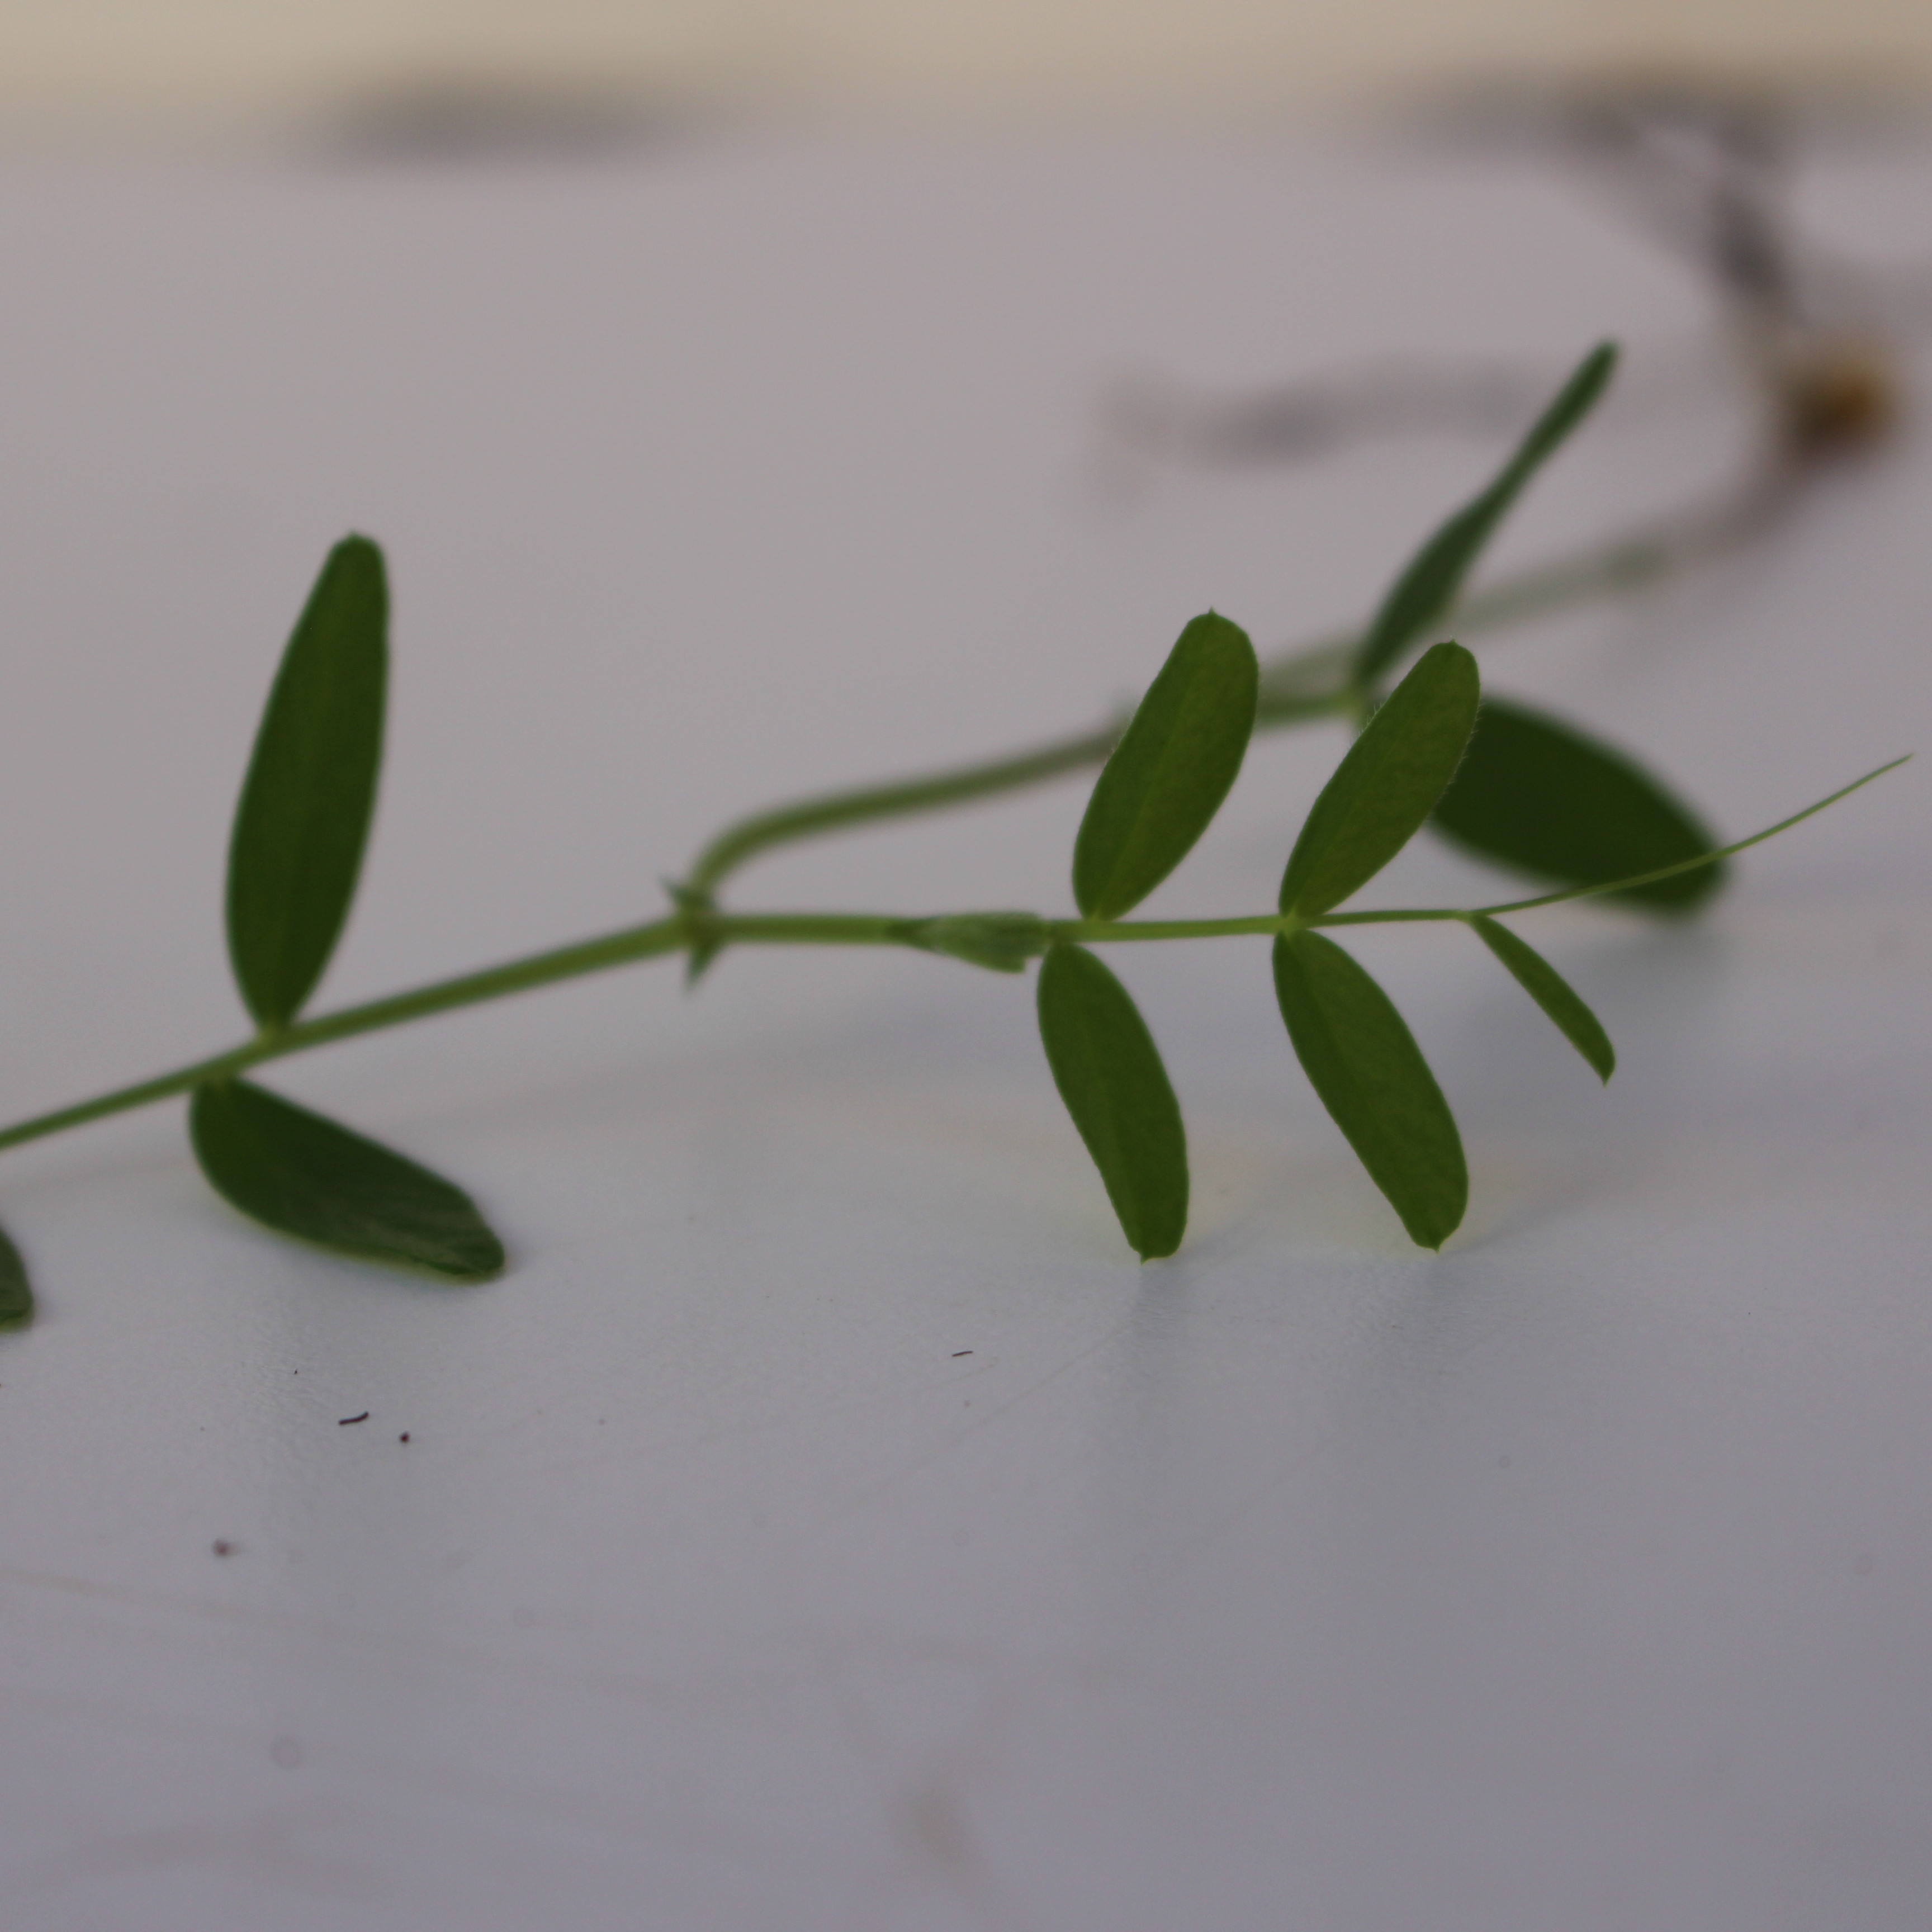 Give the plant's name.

Vicia sativa
